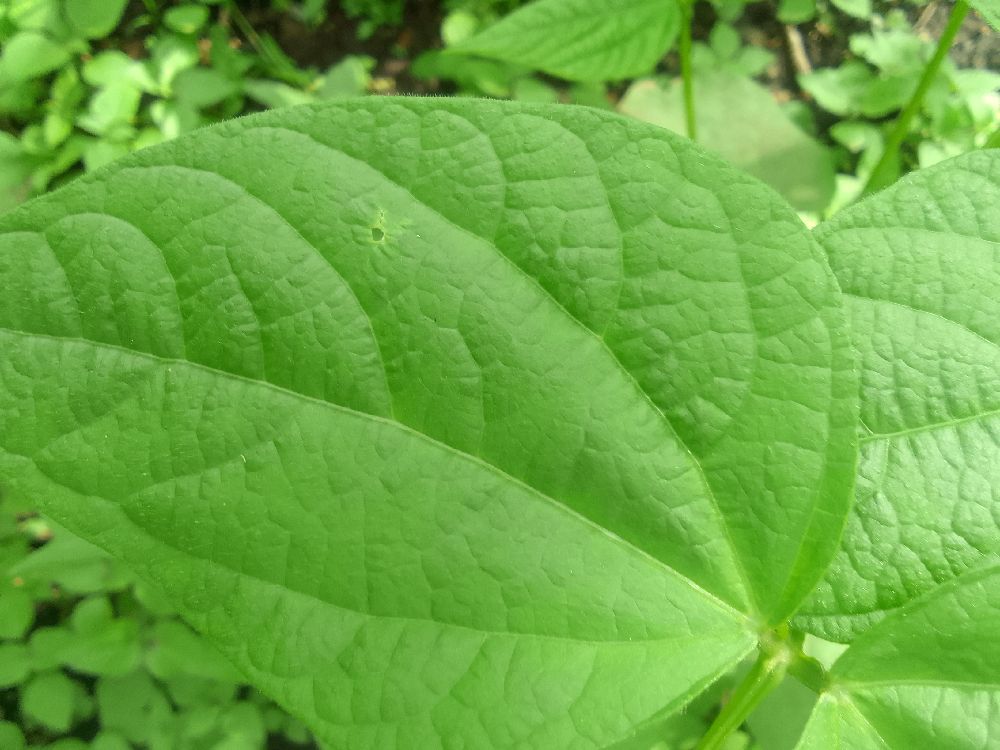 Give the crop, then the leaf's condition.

common bean, healthy
